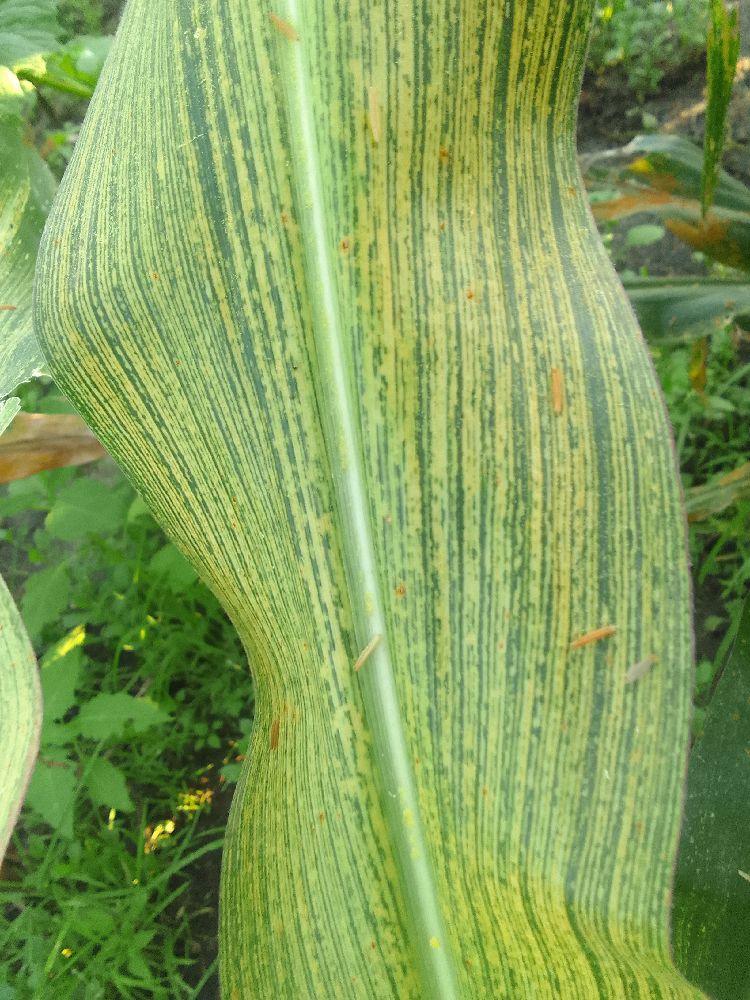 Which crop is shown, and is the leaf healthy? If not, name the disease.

maize, maize streak virus
